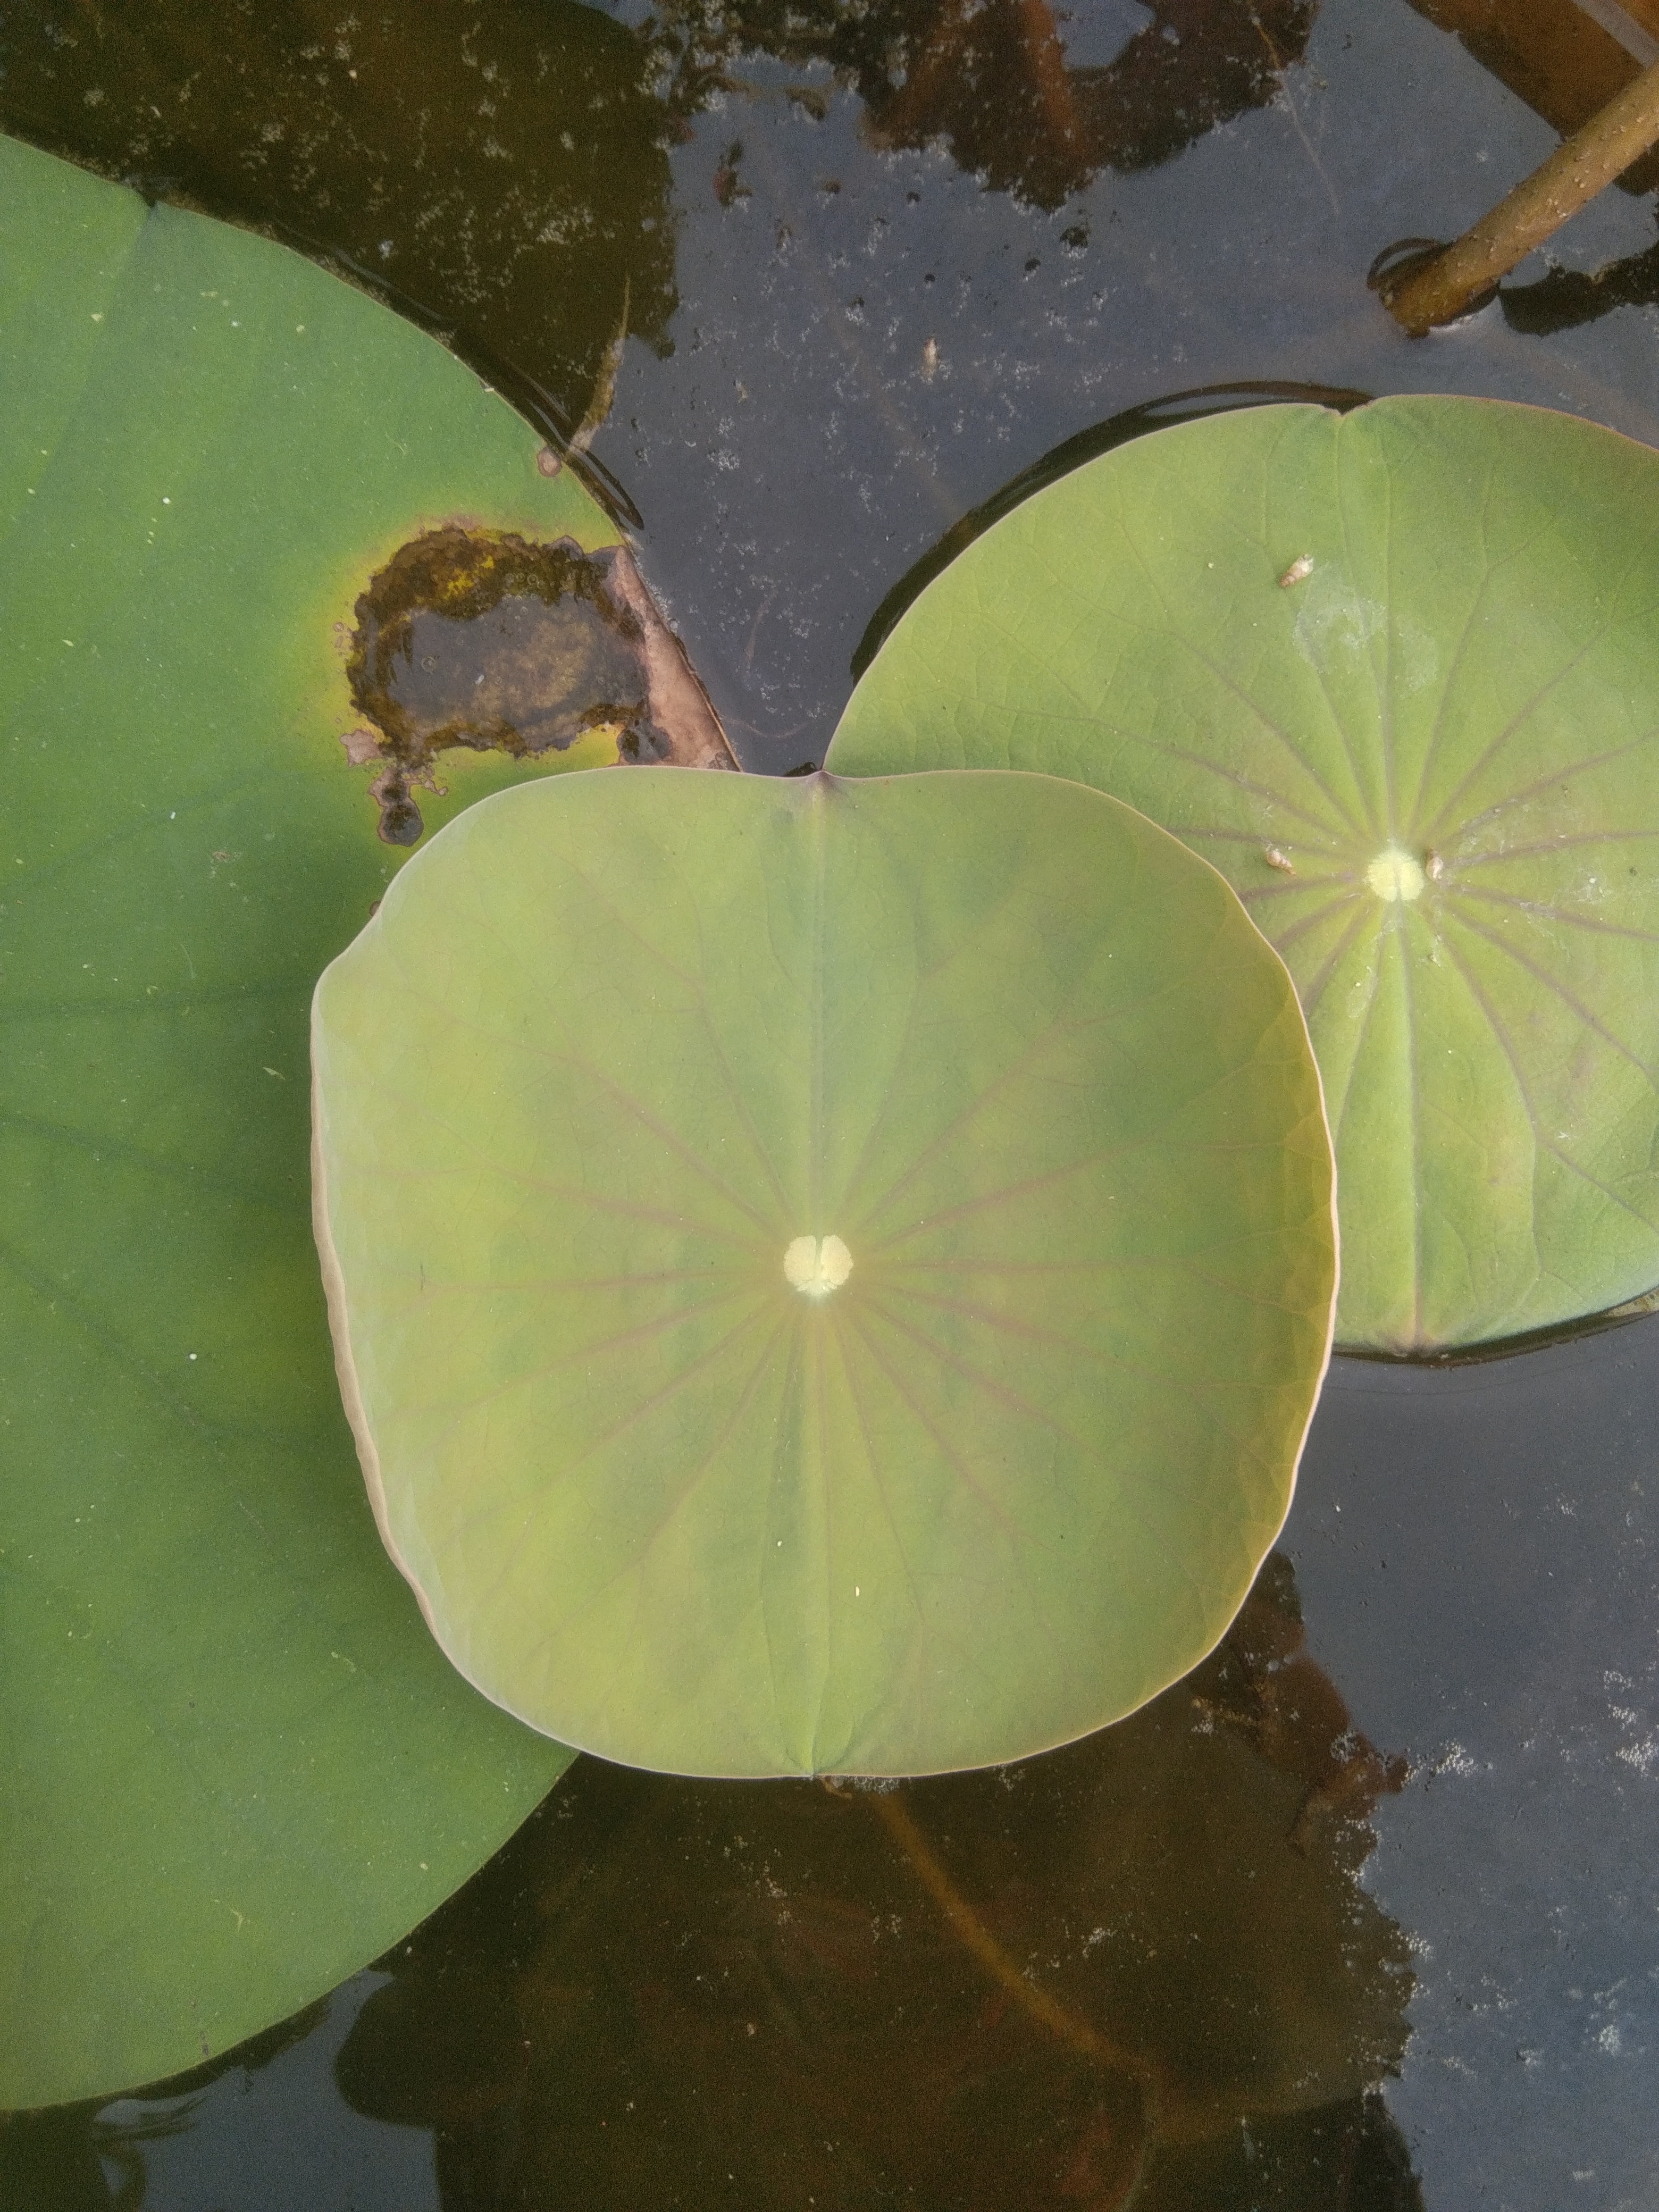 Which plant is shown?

lotus
